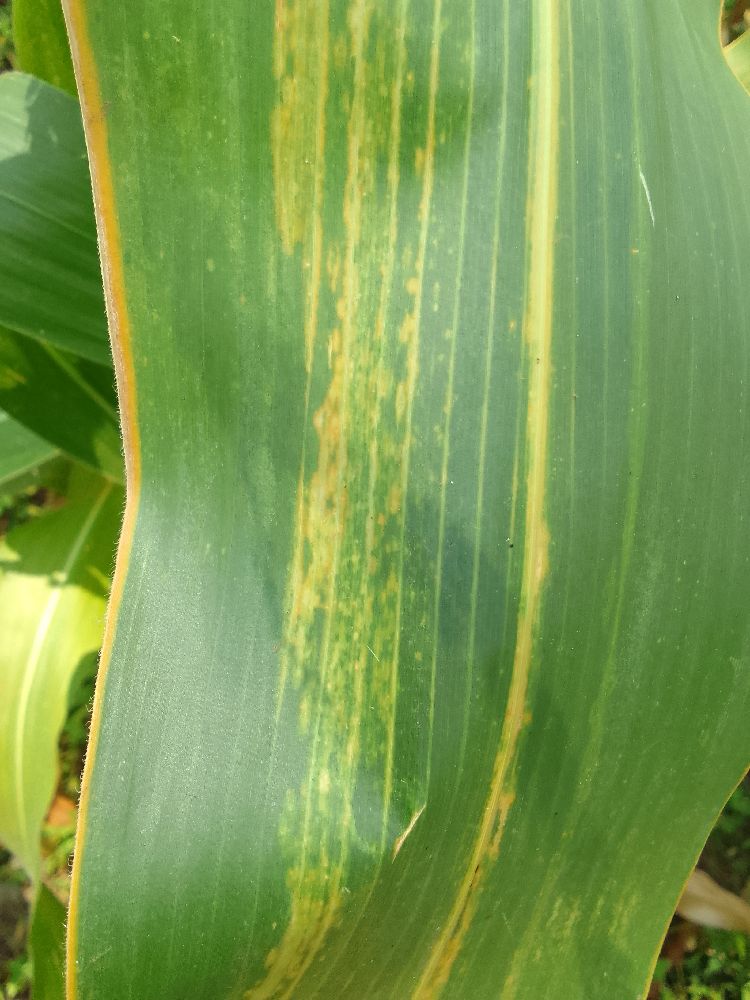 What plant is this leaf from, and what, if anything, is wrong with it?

maize, maize lethal necrosis
